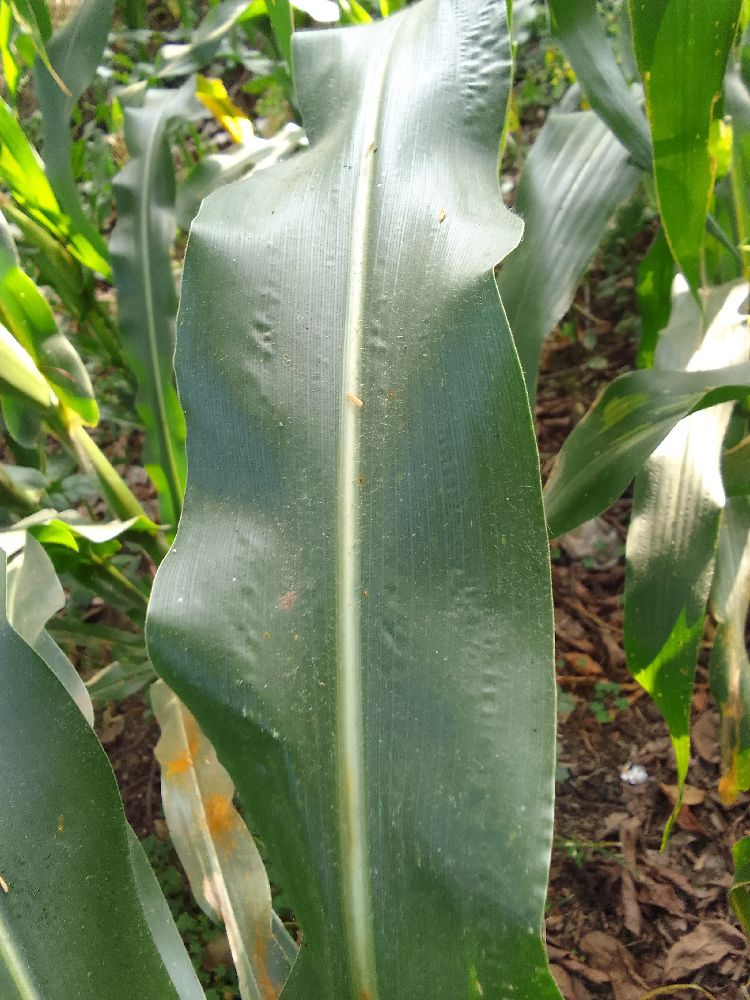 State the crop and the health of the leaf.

maize, healthy
